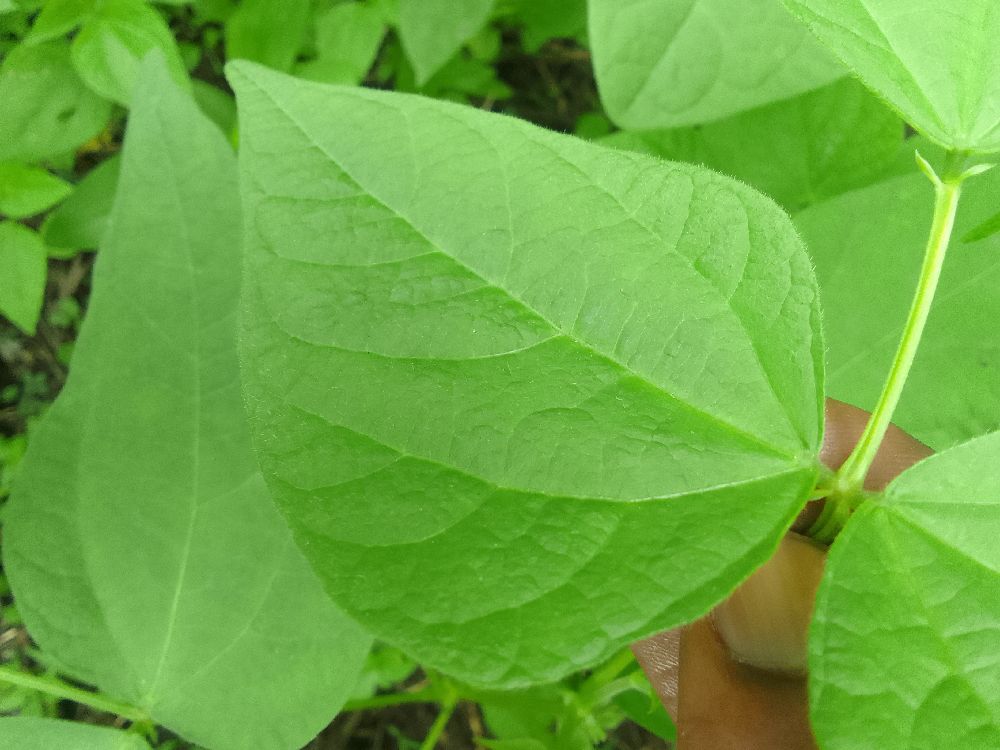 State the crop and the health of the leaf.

common bean, healthy
